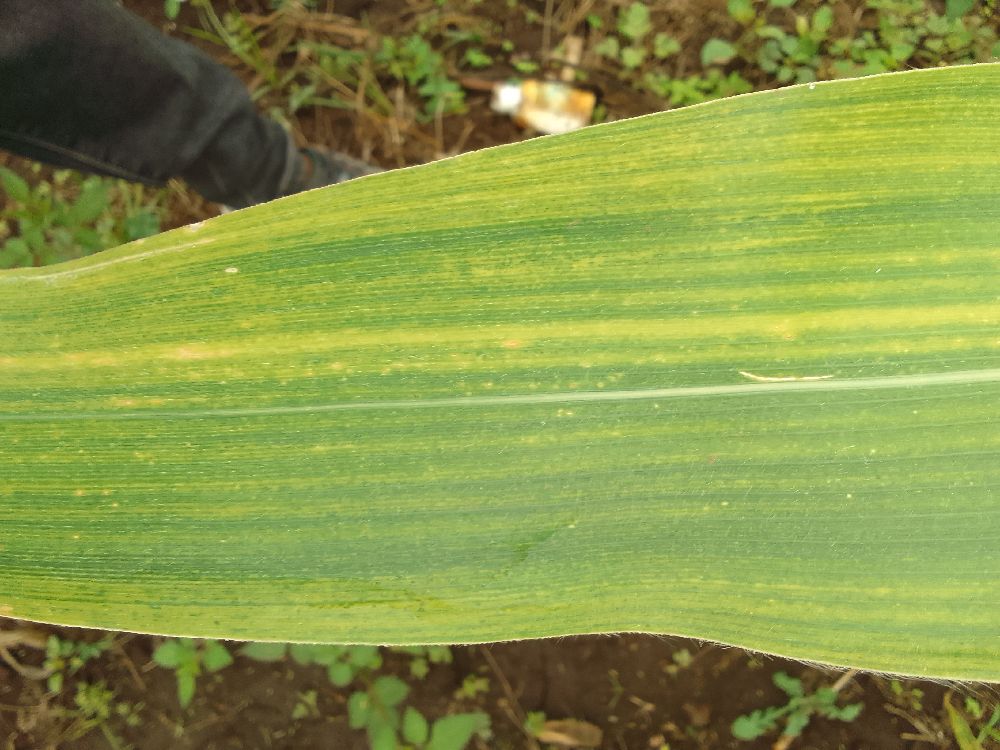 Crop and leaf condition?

maize, maize lethal necrosis
